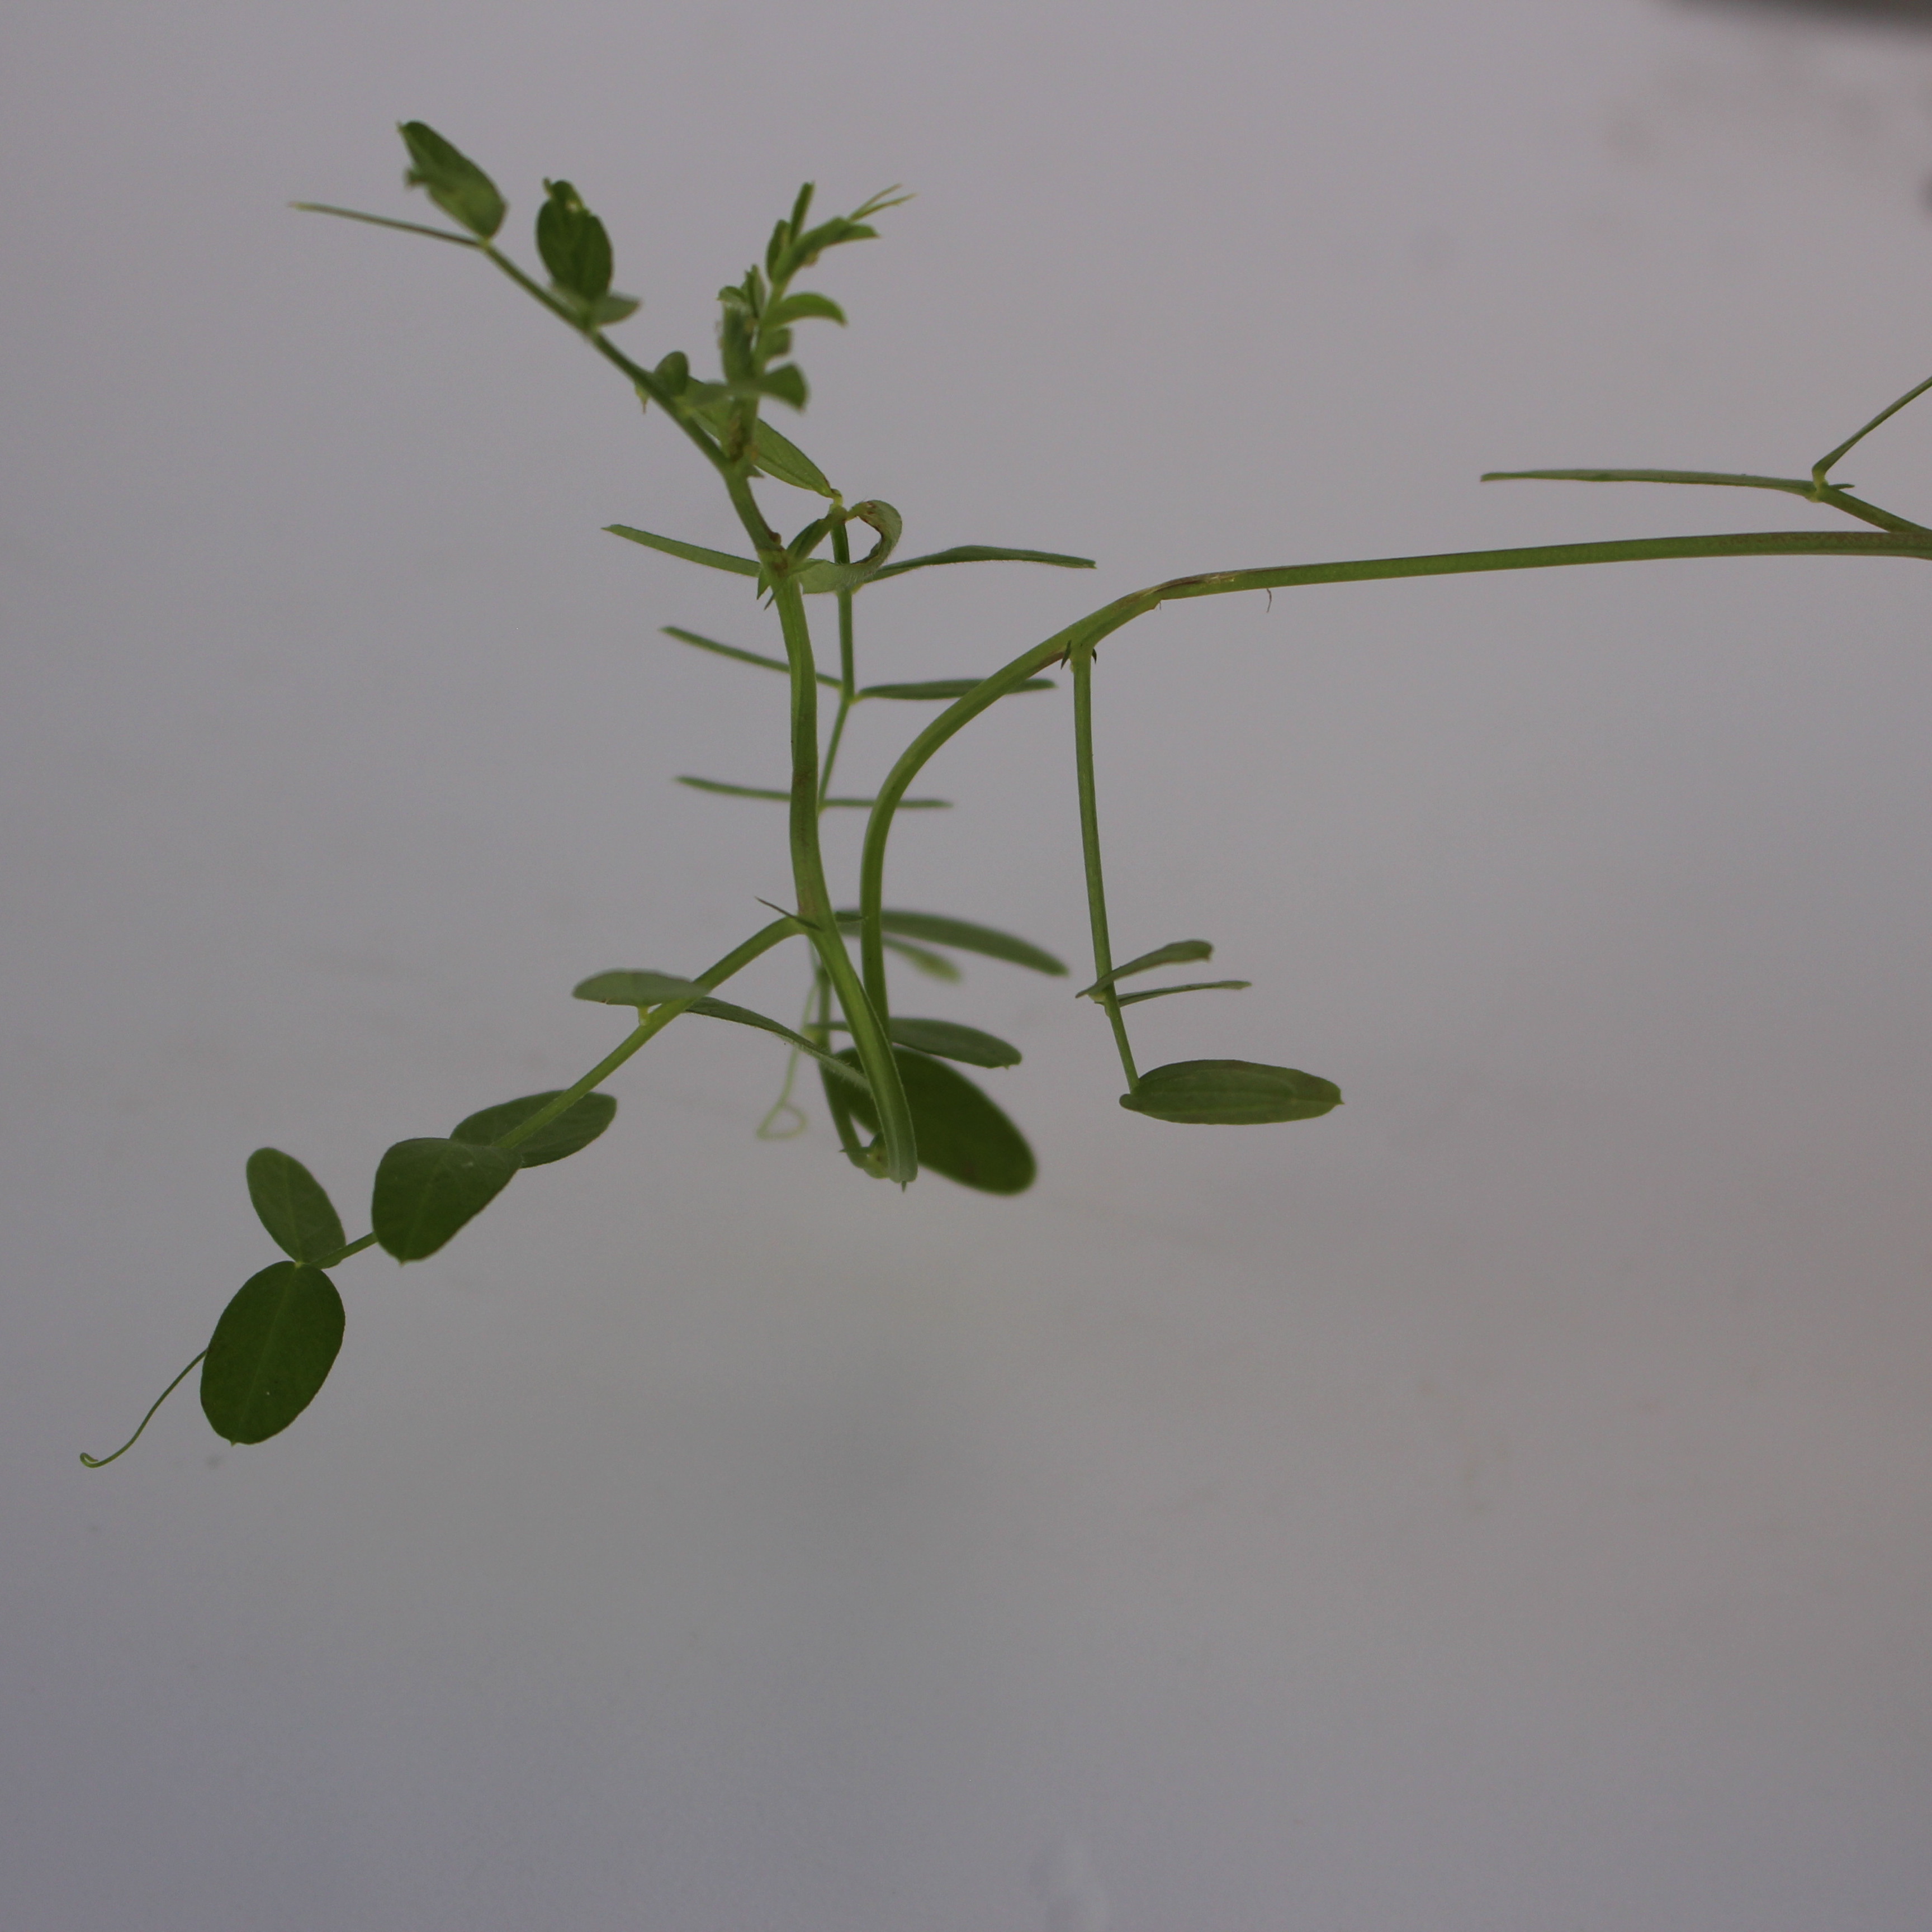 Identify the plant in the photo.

Vicia sativa
